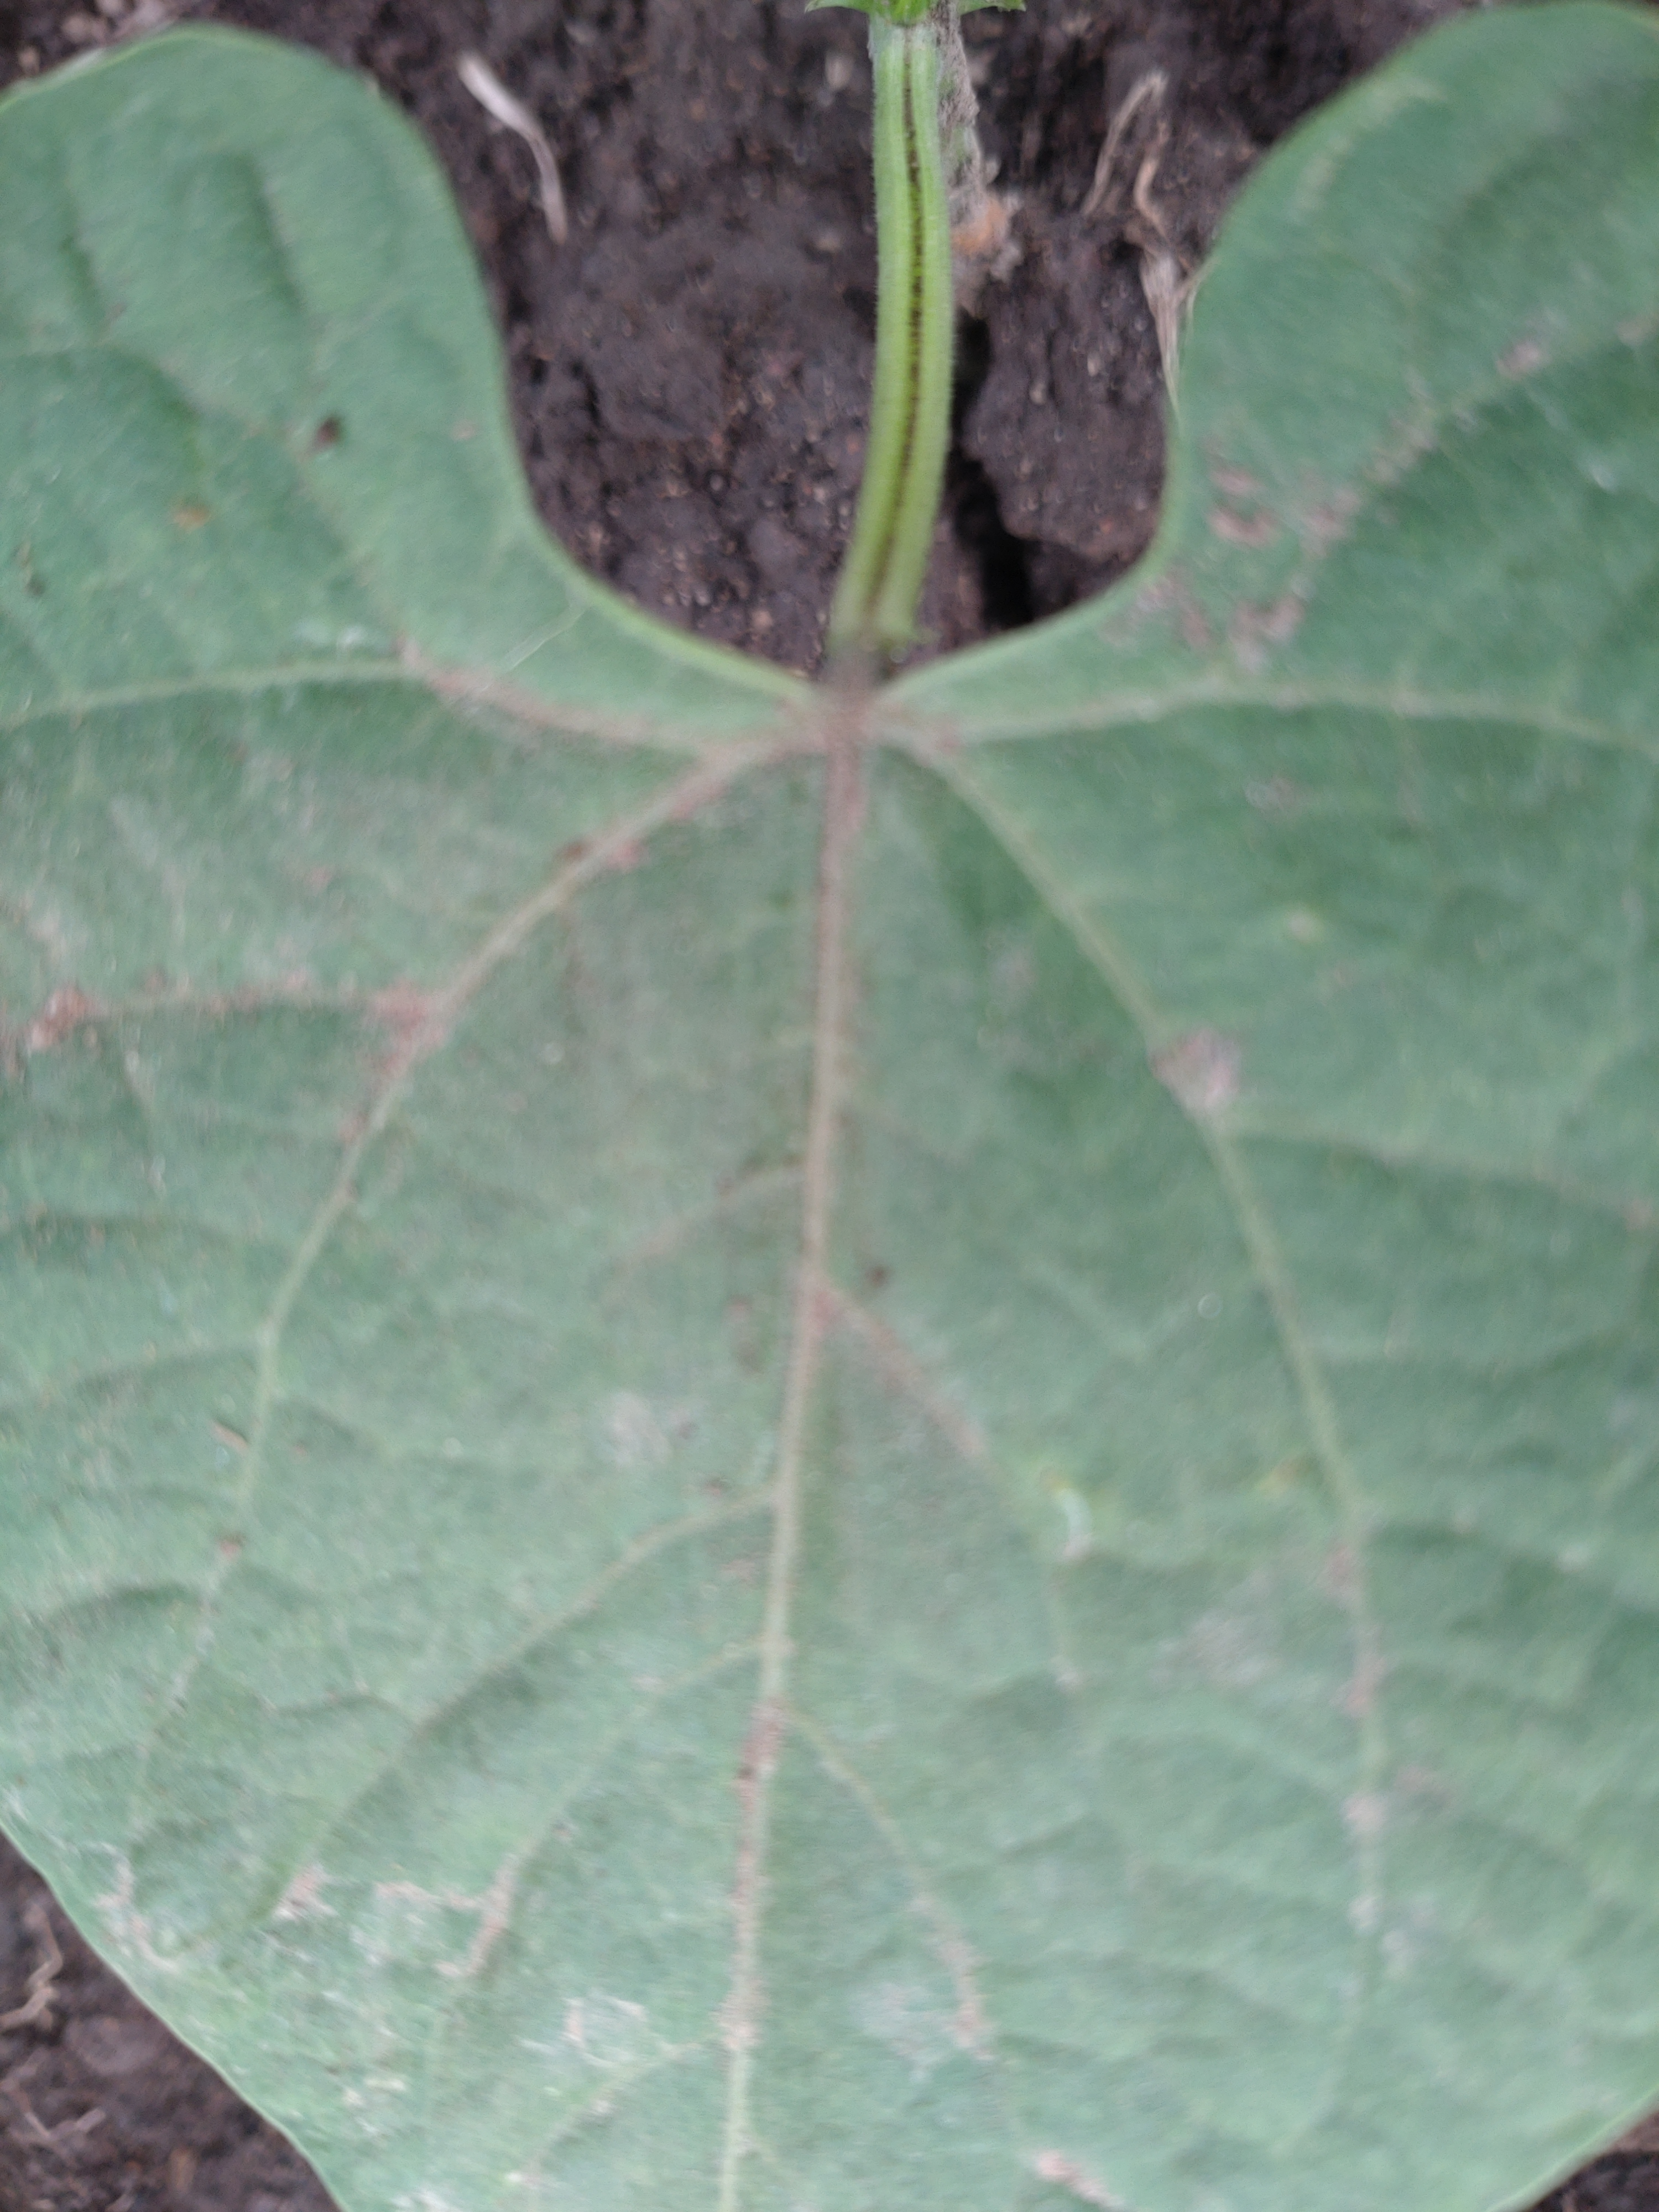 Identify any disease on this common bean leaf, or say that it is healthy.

healthy
